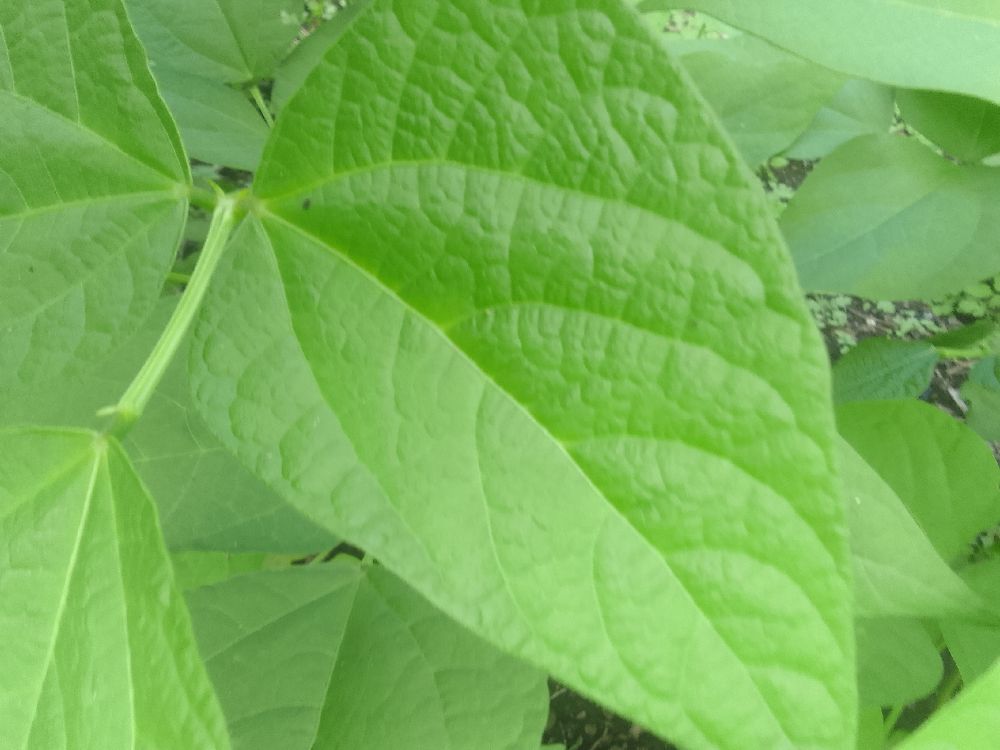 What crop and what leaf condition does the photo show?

common bean, healthy
